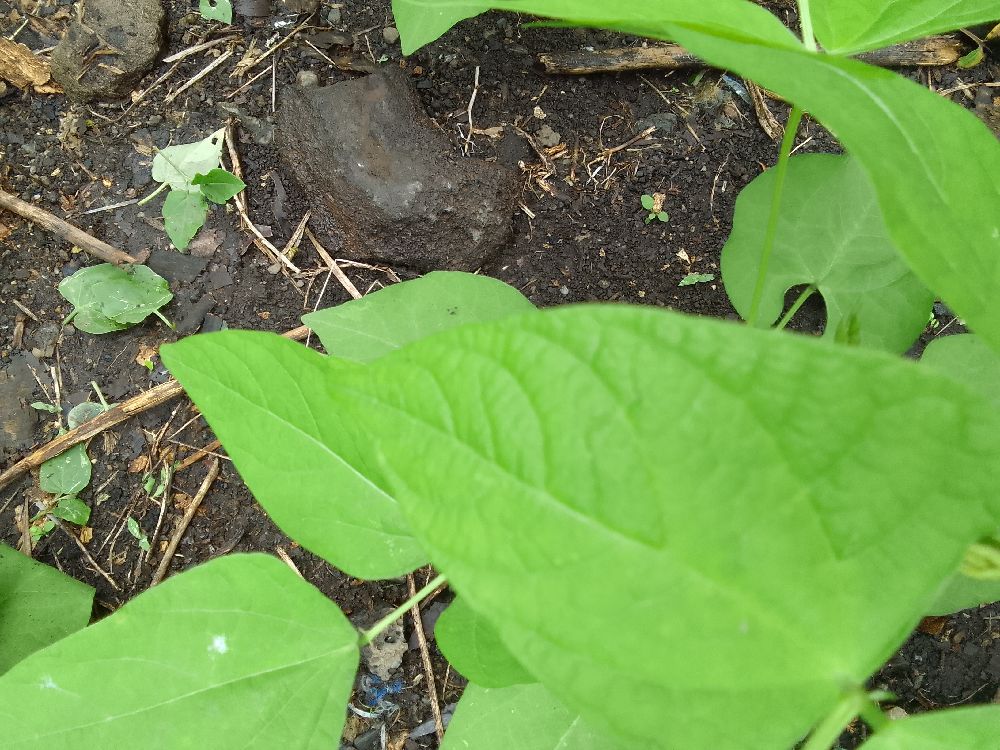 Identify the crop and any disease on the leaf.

common bean, healthy
